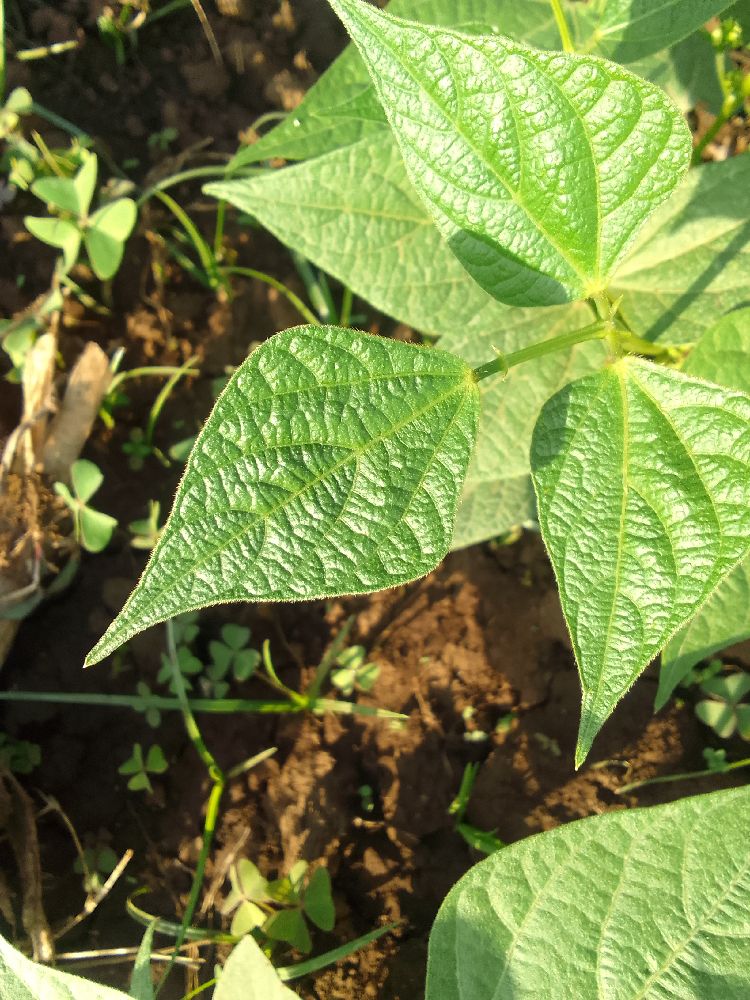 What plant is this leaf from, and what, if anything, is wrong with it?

common bean, healthy
